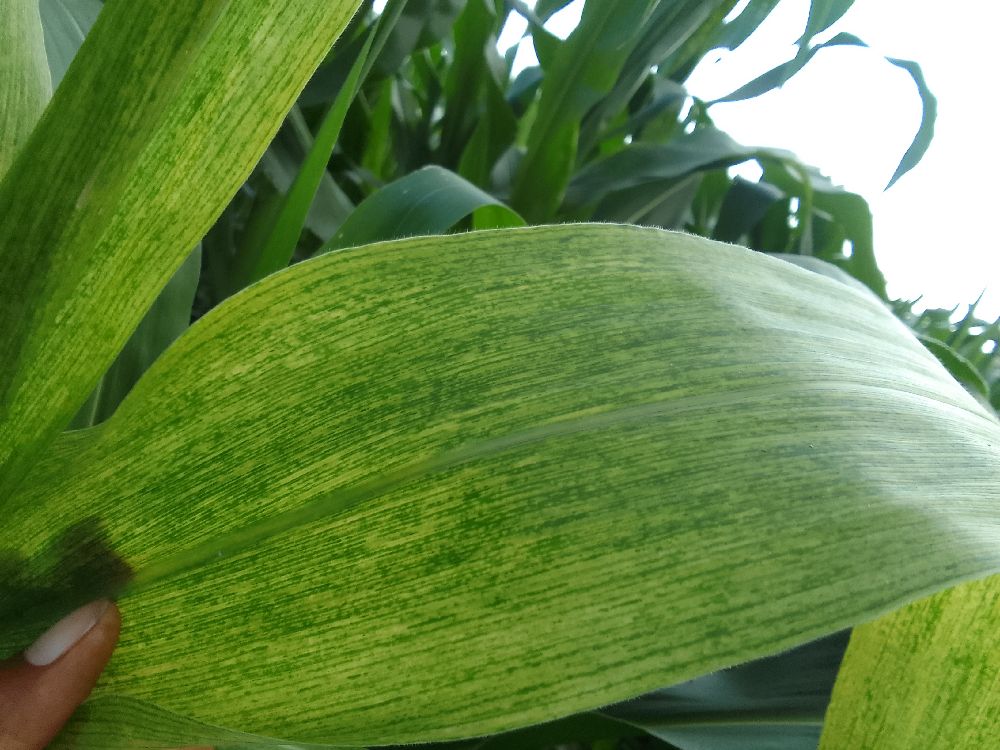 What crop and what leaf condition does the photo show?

maize, maize lethal necrosis
